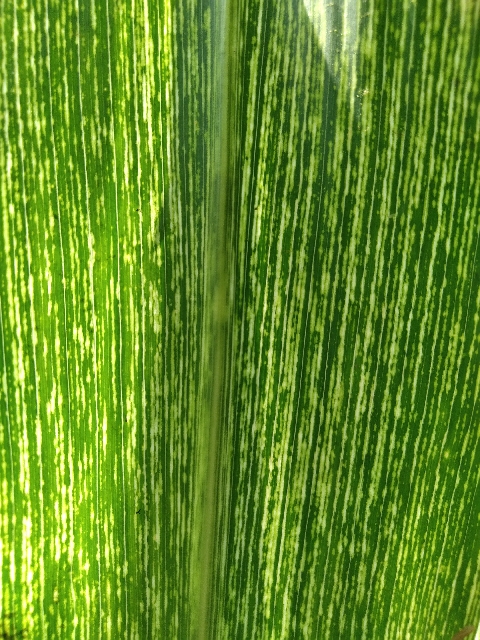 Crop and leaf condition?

maize, maize streak virus
